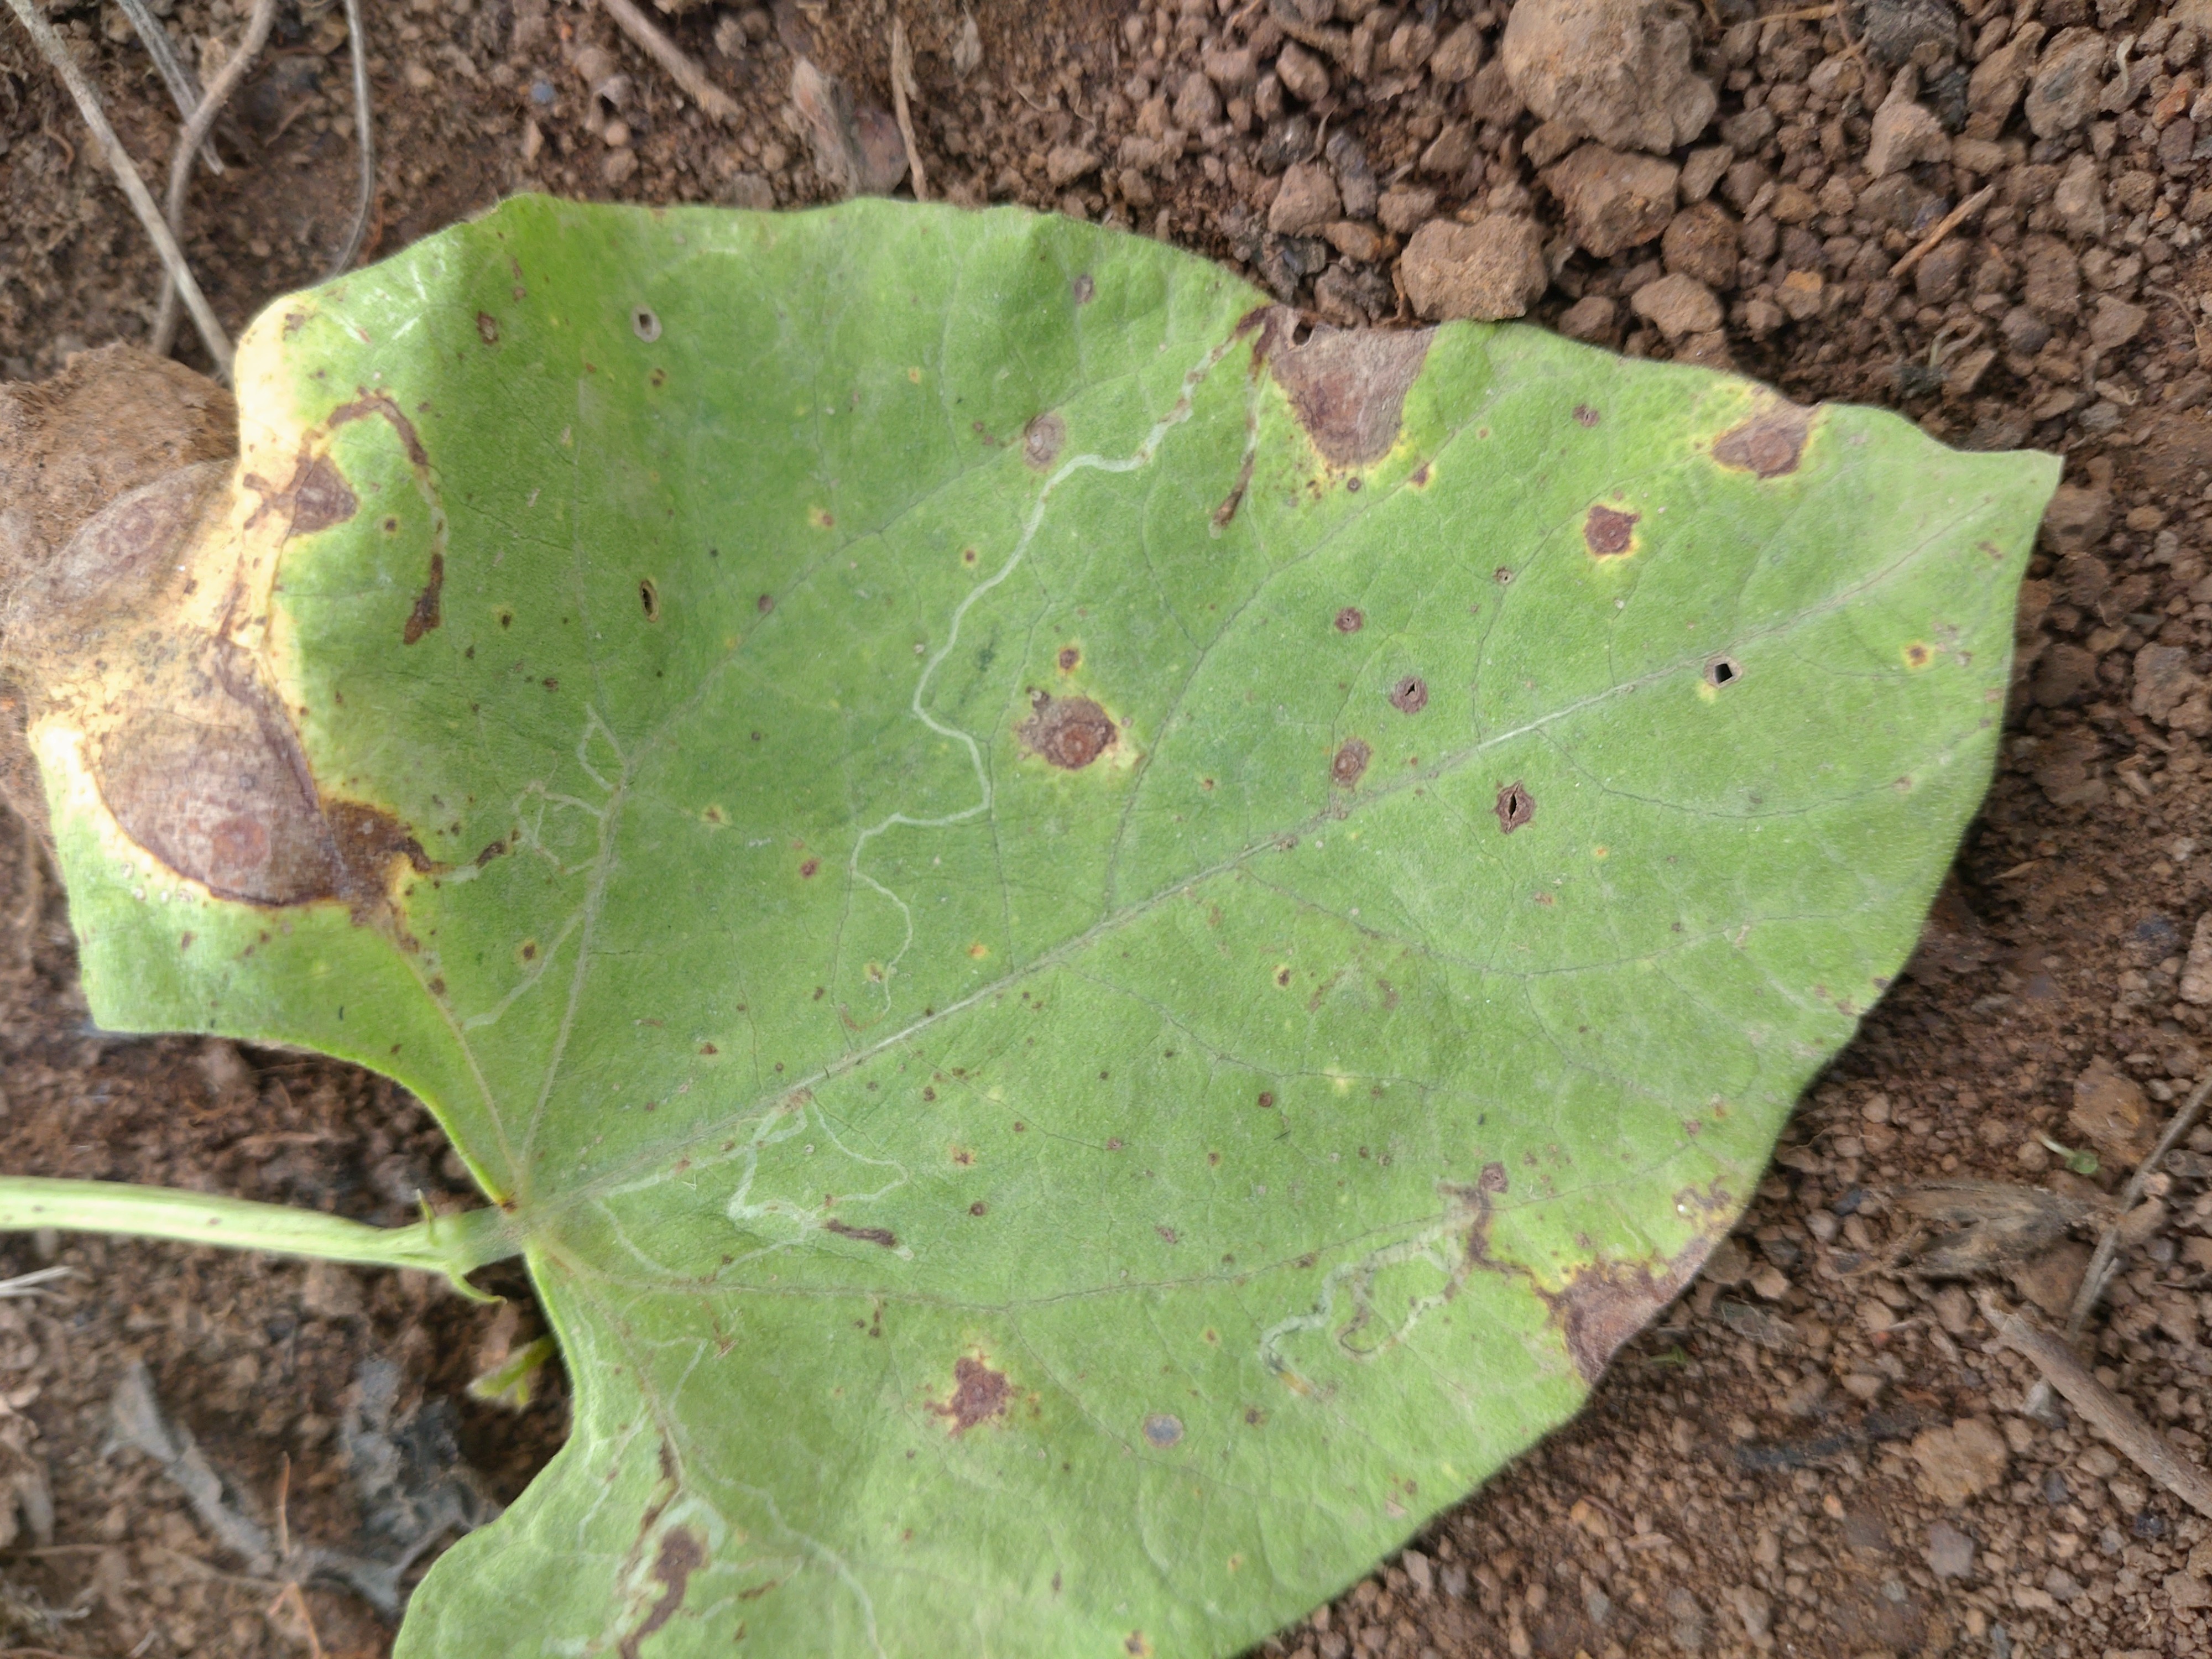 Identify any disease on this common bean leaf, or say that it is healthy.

rust
